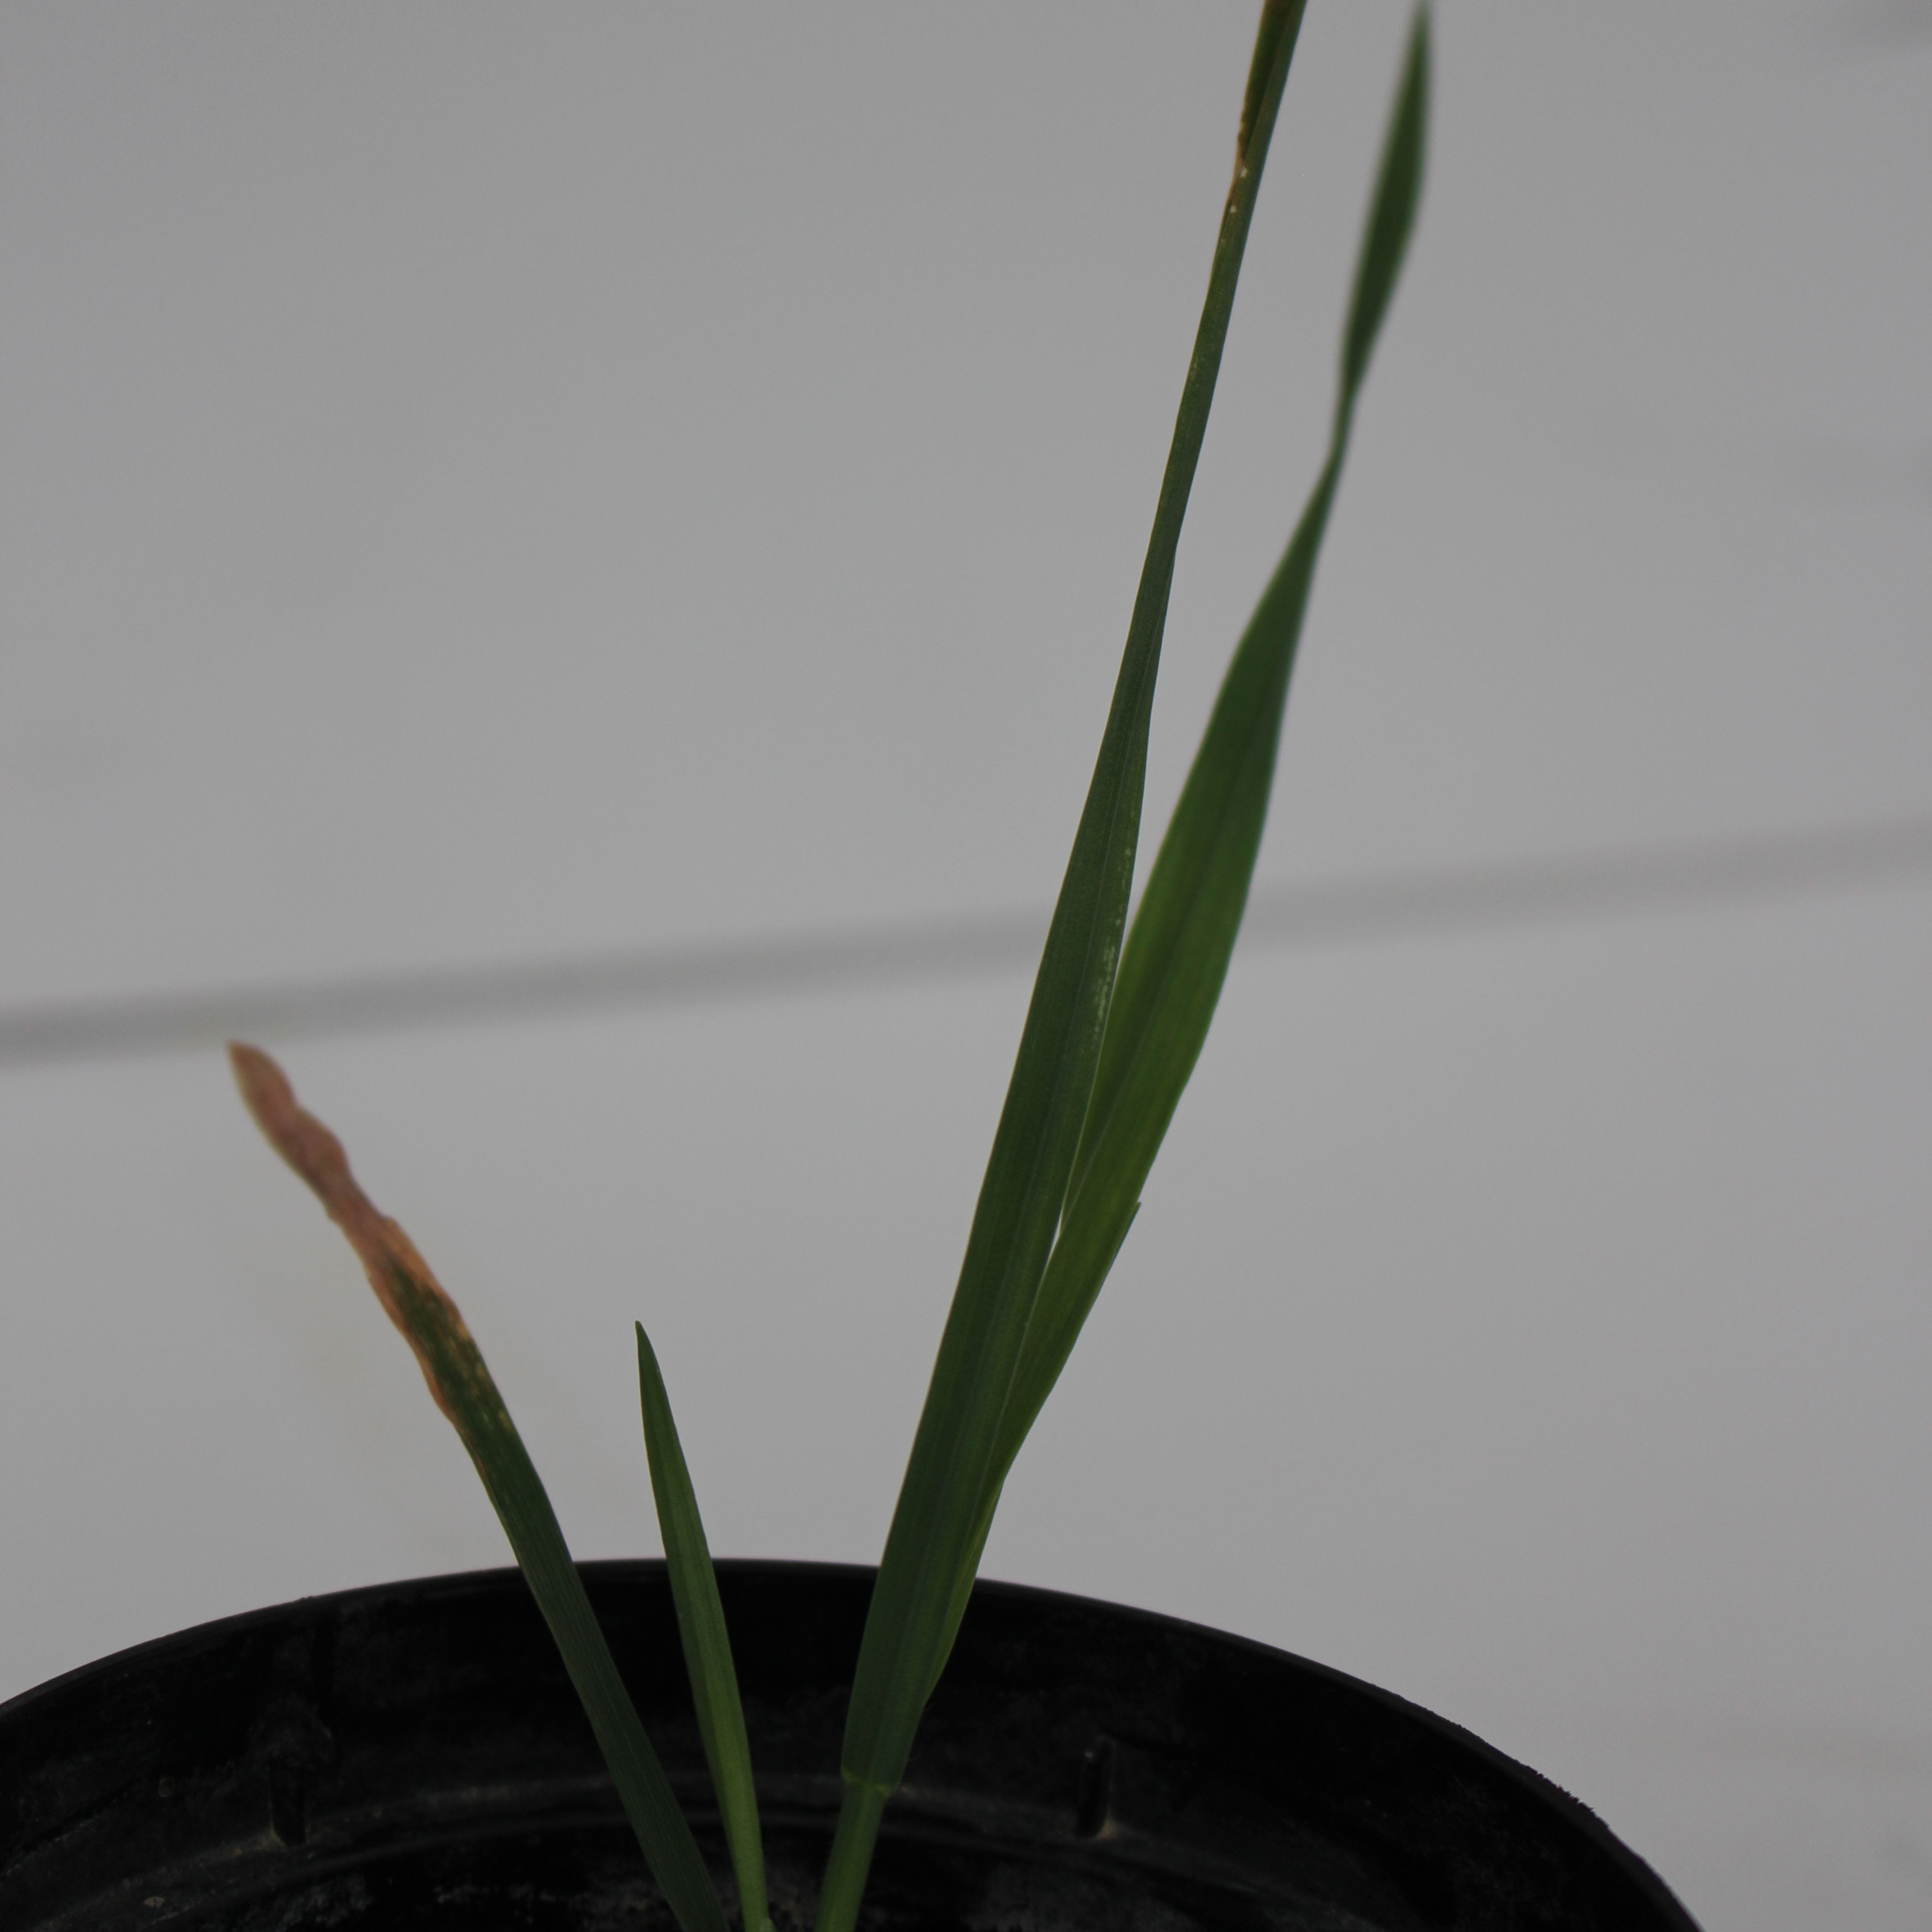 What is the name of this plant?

Avena sterilis
